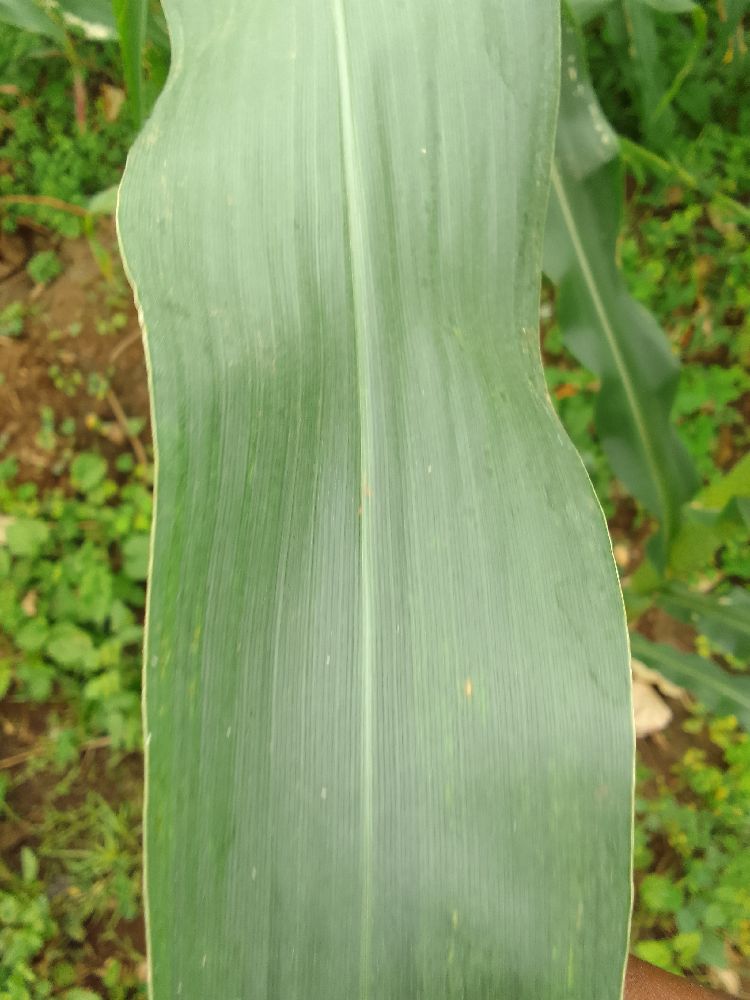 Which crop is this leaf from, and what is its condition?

maize, healthy
